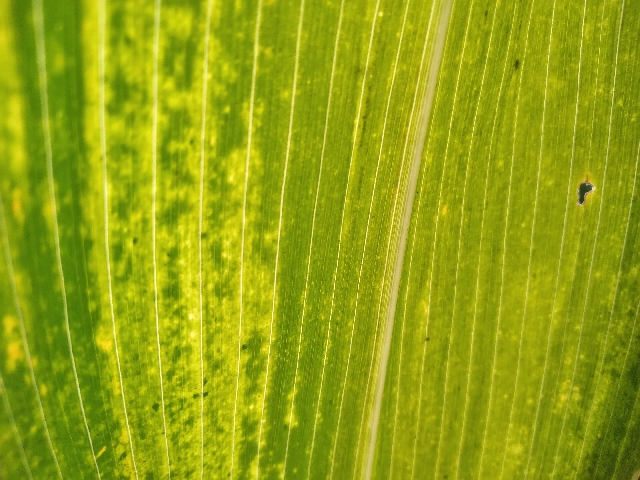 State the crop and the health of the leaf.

maize, maize lethal necrosis
